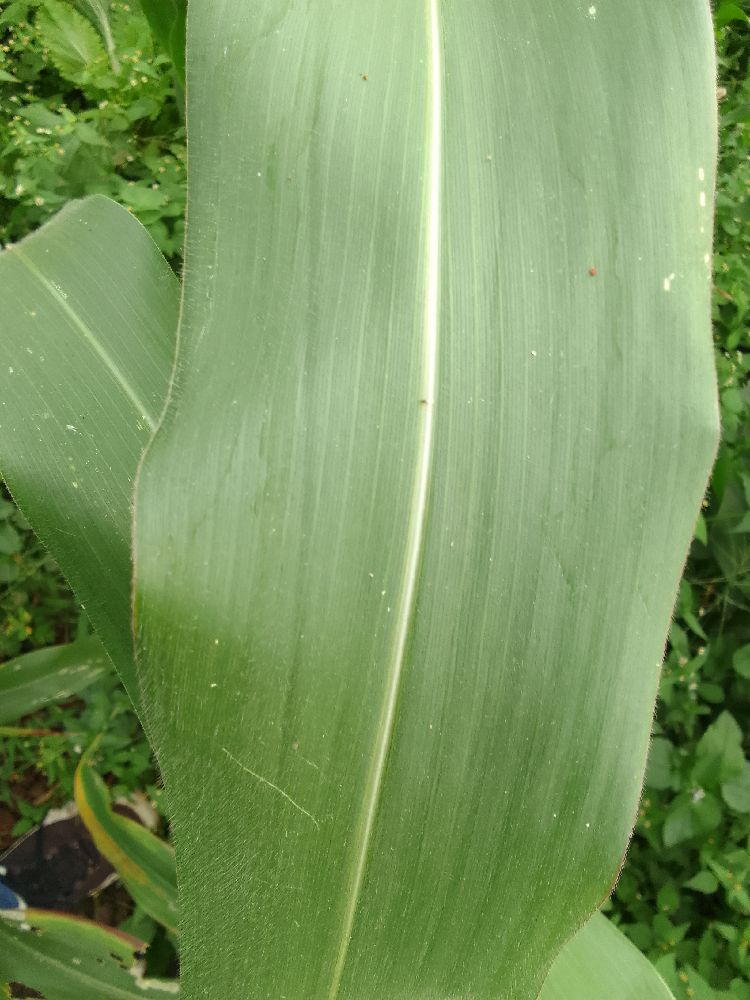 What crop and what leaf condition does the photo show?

maize, healthy
